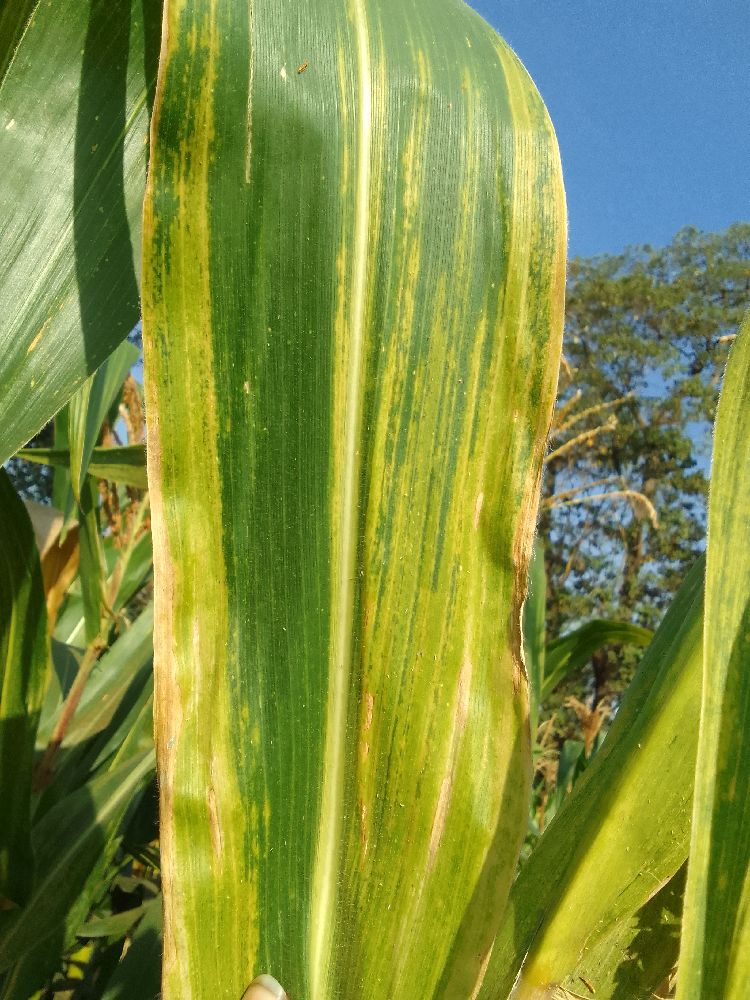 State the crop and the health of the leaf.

maize, maize lethal necrosis
